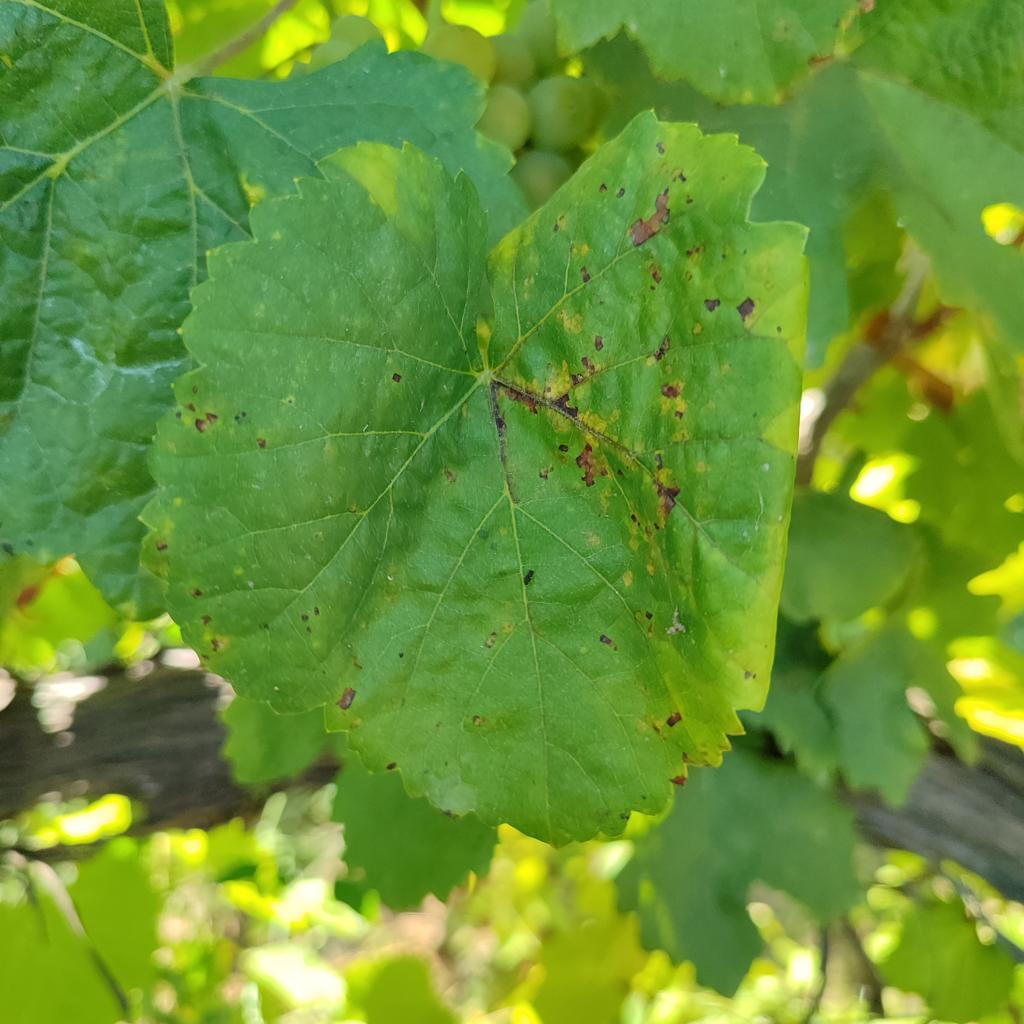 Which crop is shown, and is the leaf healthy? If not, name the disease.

grapevine, downy mildew
